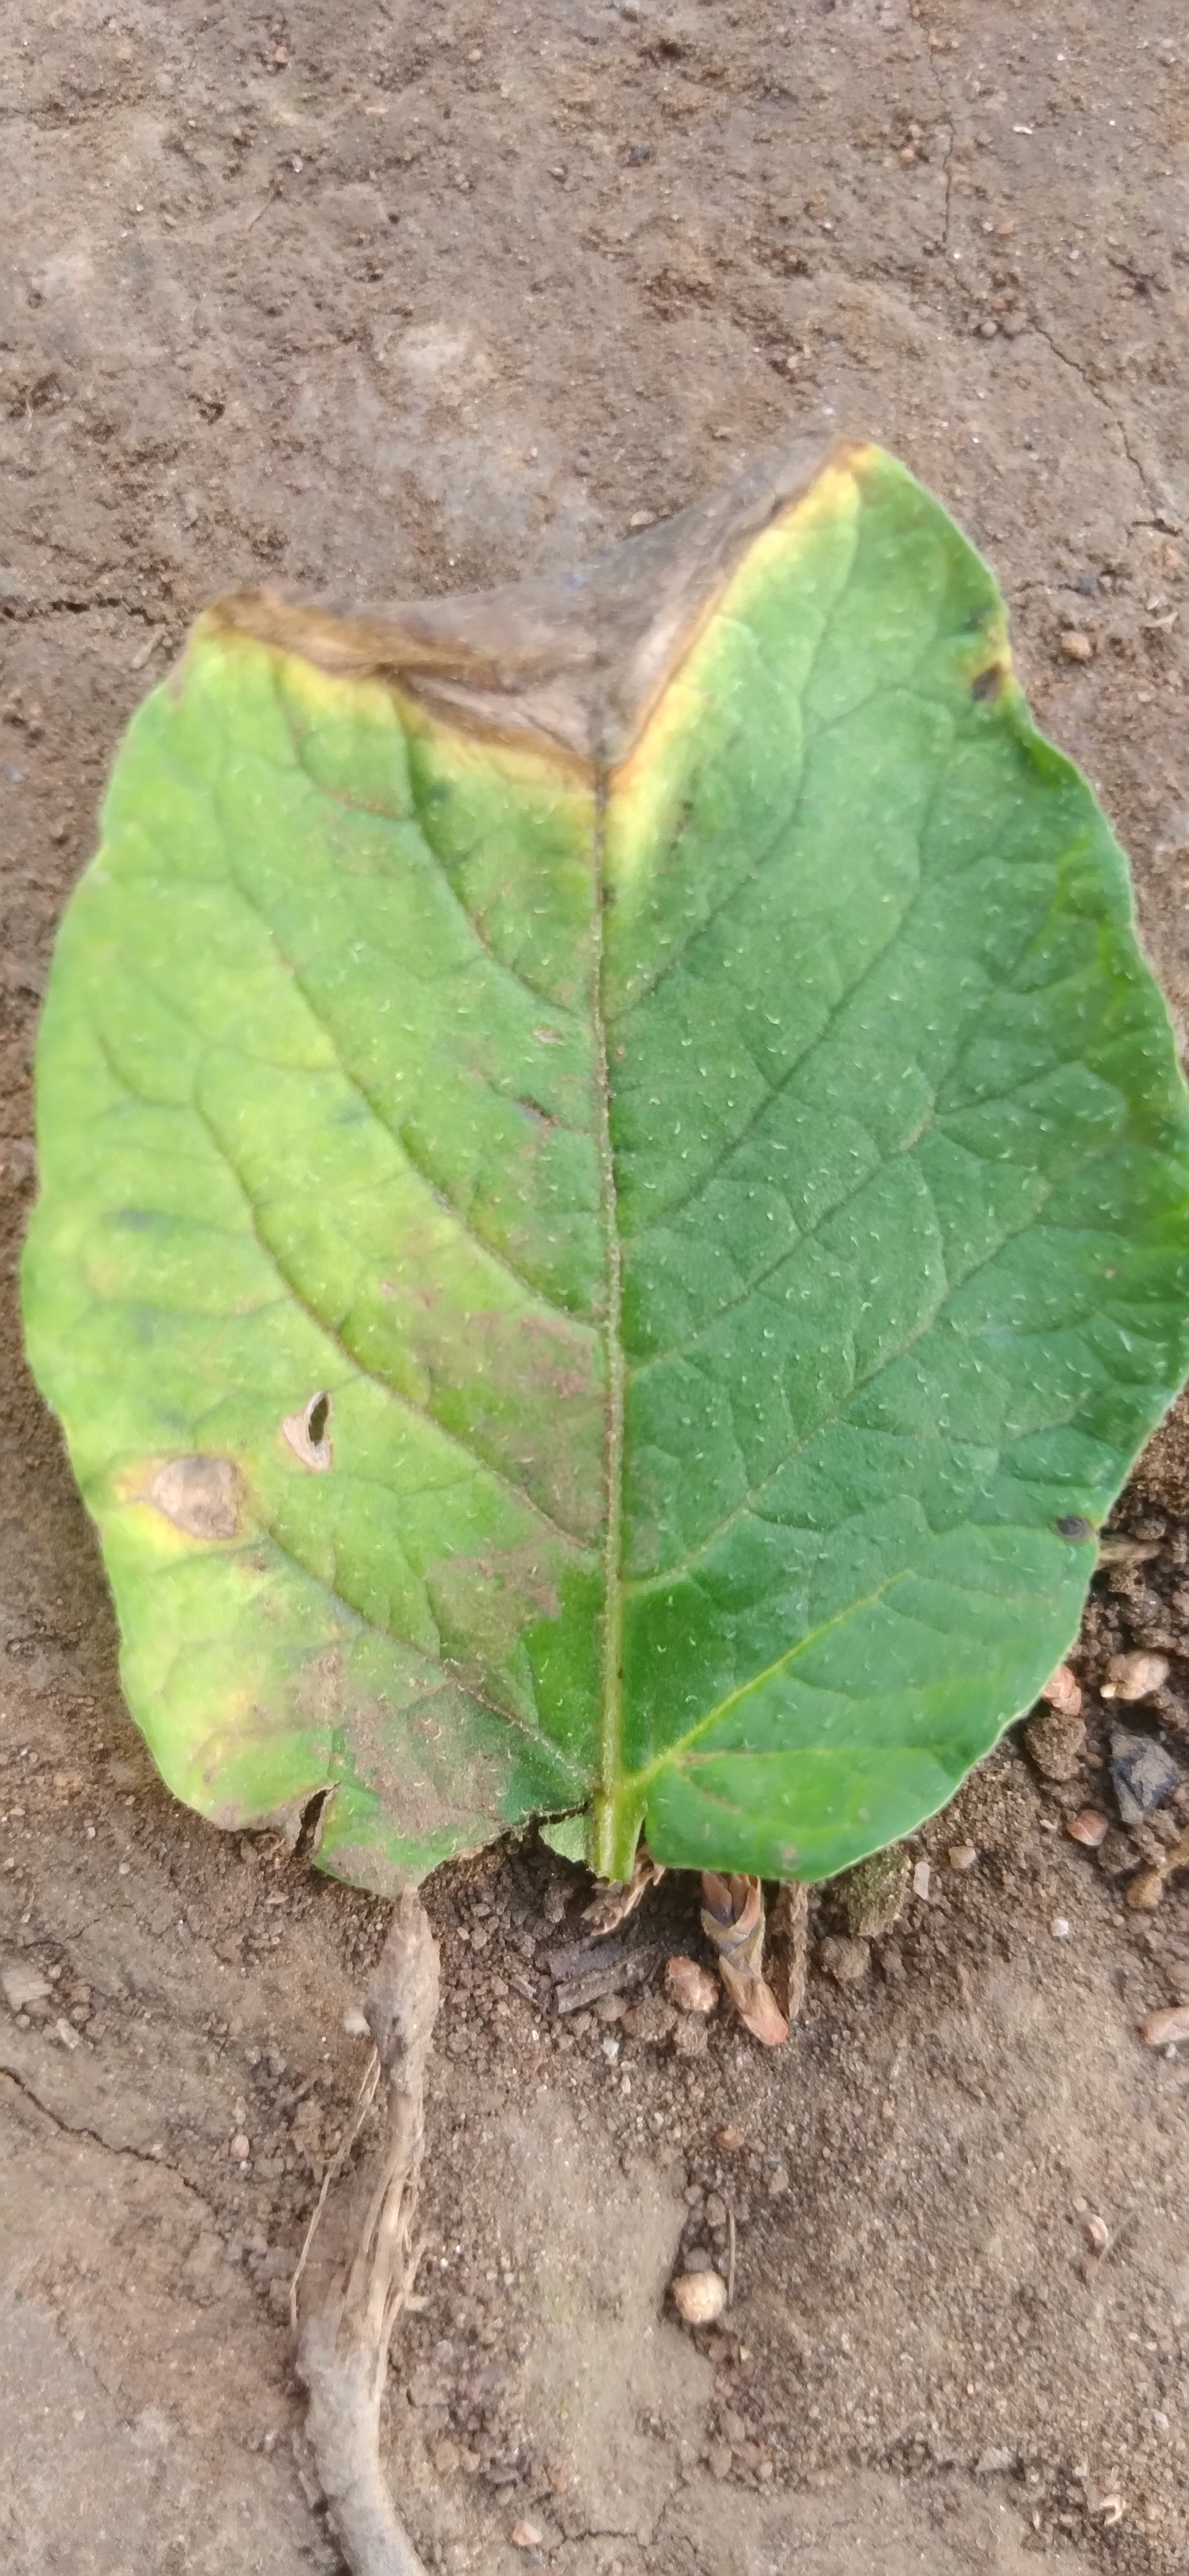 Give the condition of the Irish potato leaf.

early blight
